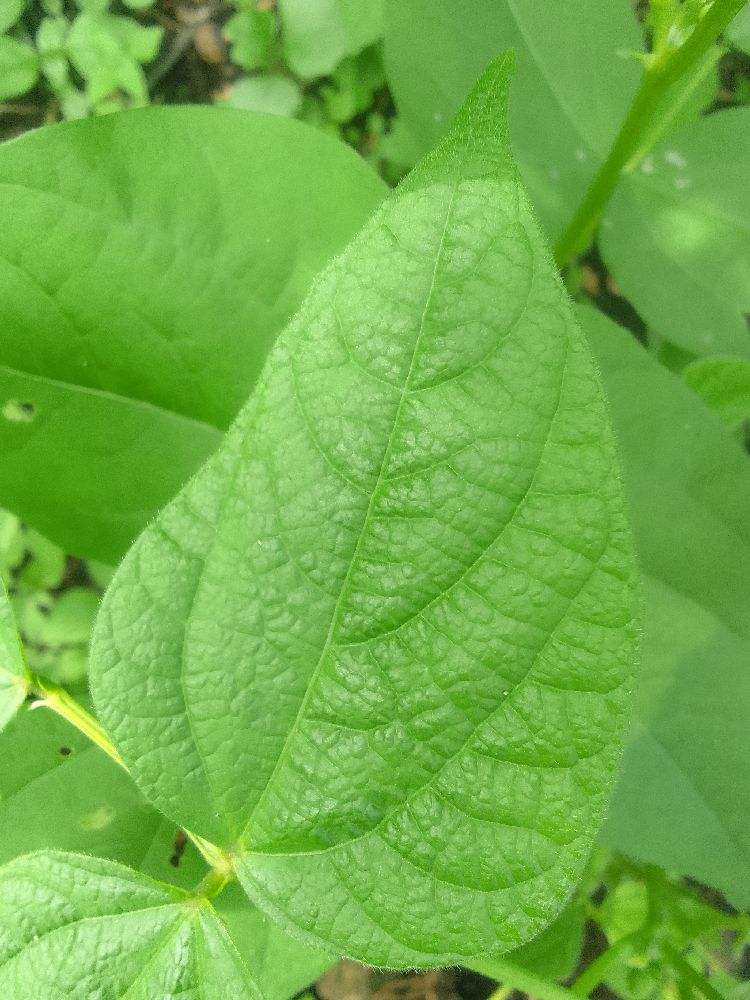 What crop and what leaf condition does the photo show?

common bean, healthy
